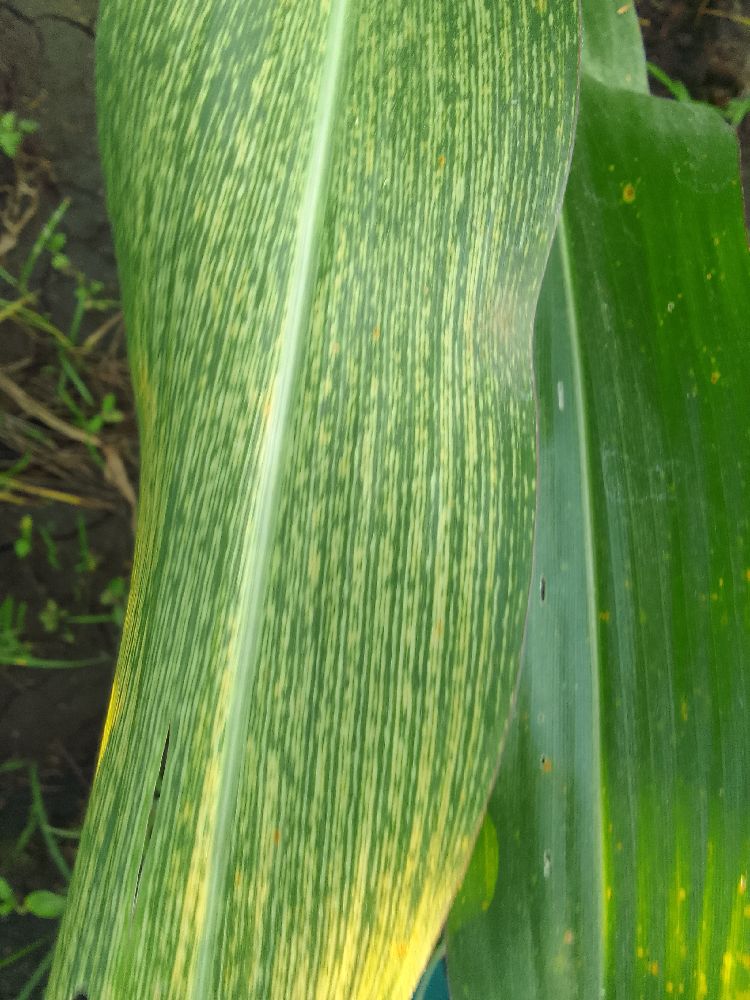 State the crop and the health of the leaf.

maize, maize streak virus
